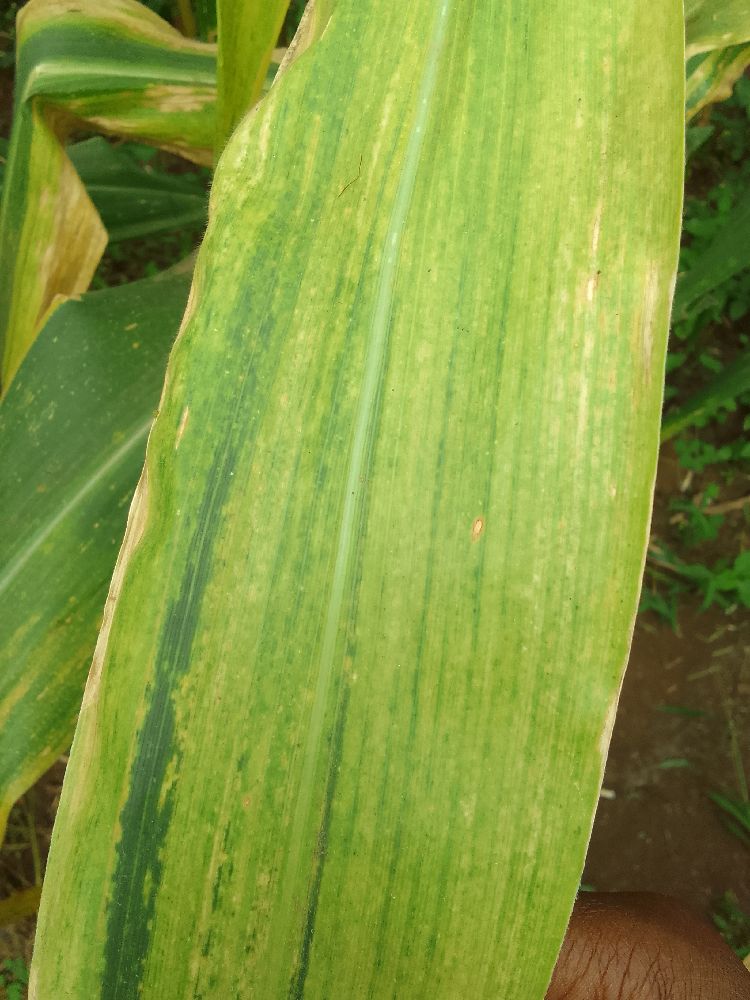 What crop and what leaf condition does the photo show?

maize, maize lethal necrosis
